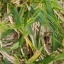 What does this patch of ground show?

grass
